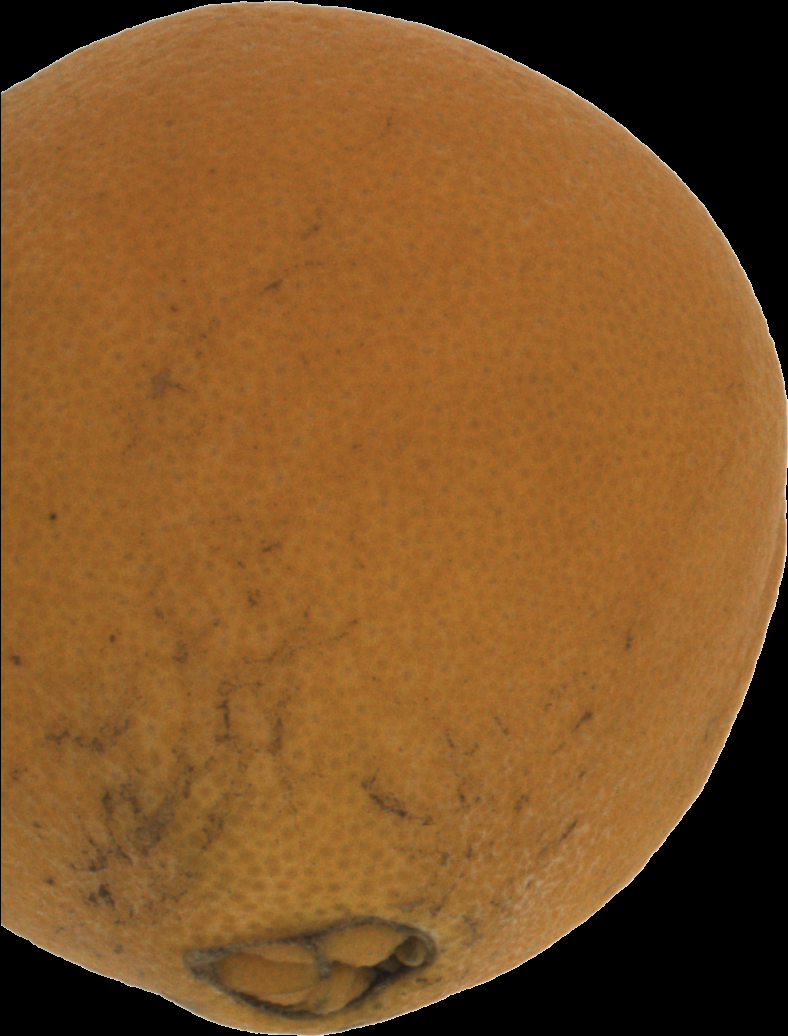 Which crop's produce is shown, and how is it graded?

orange, bad
